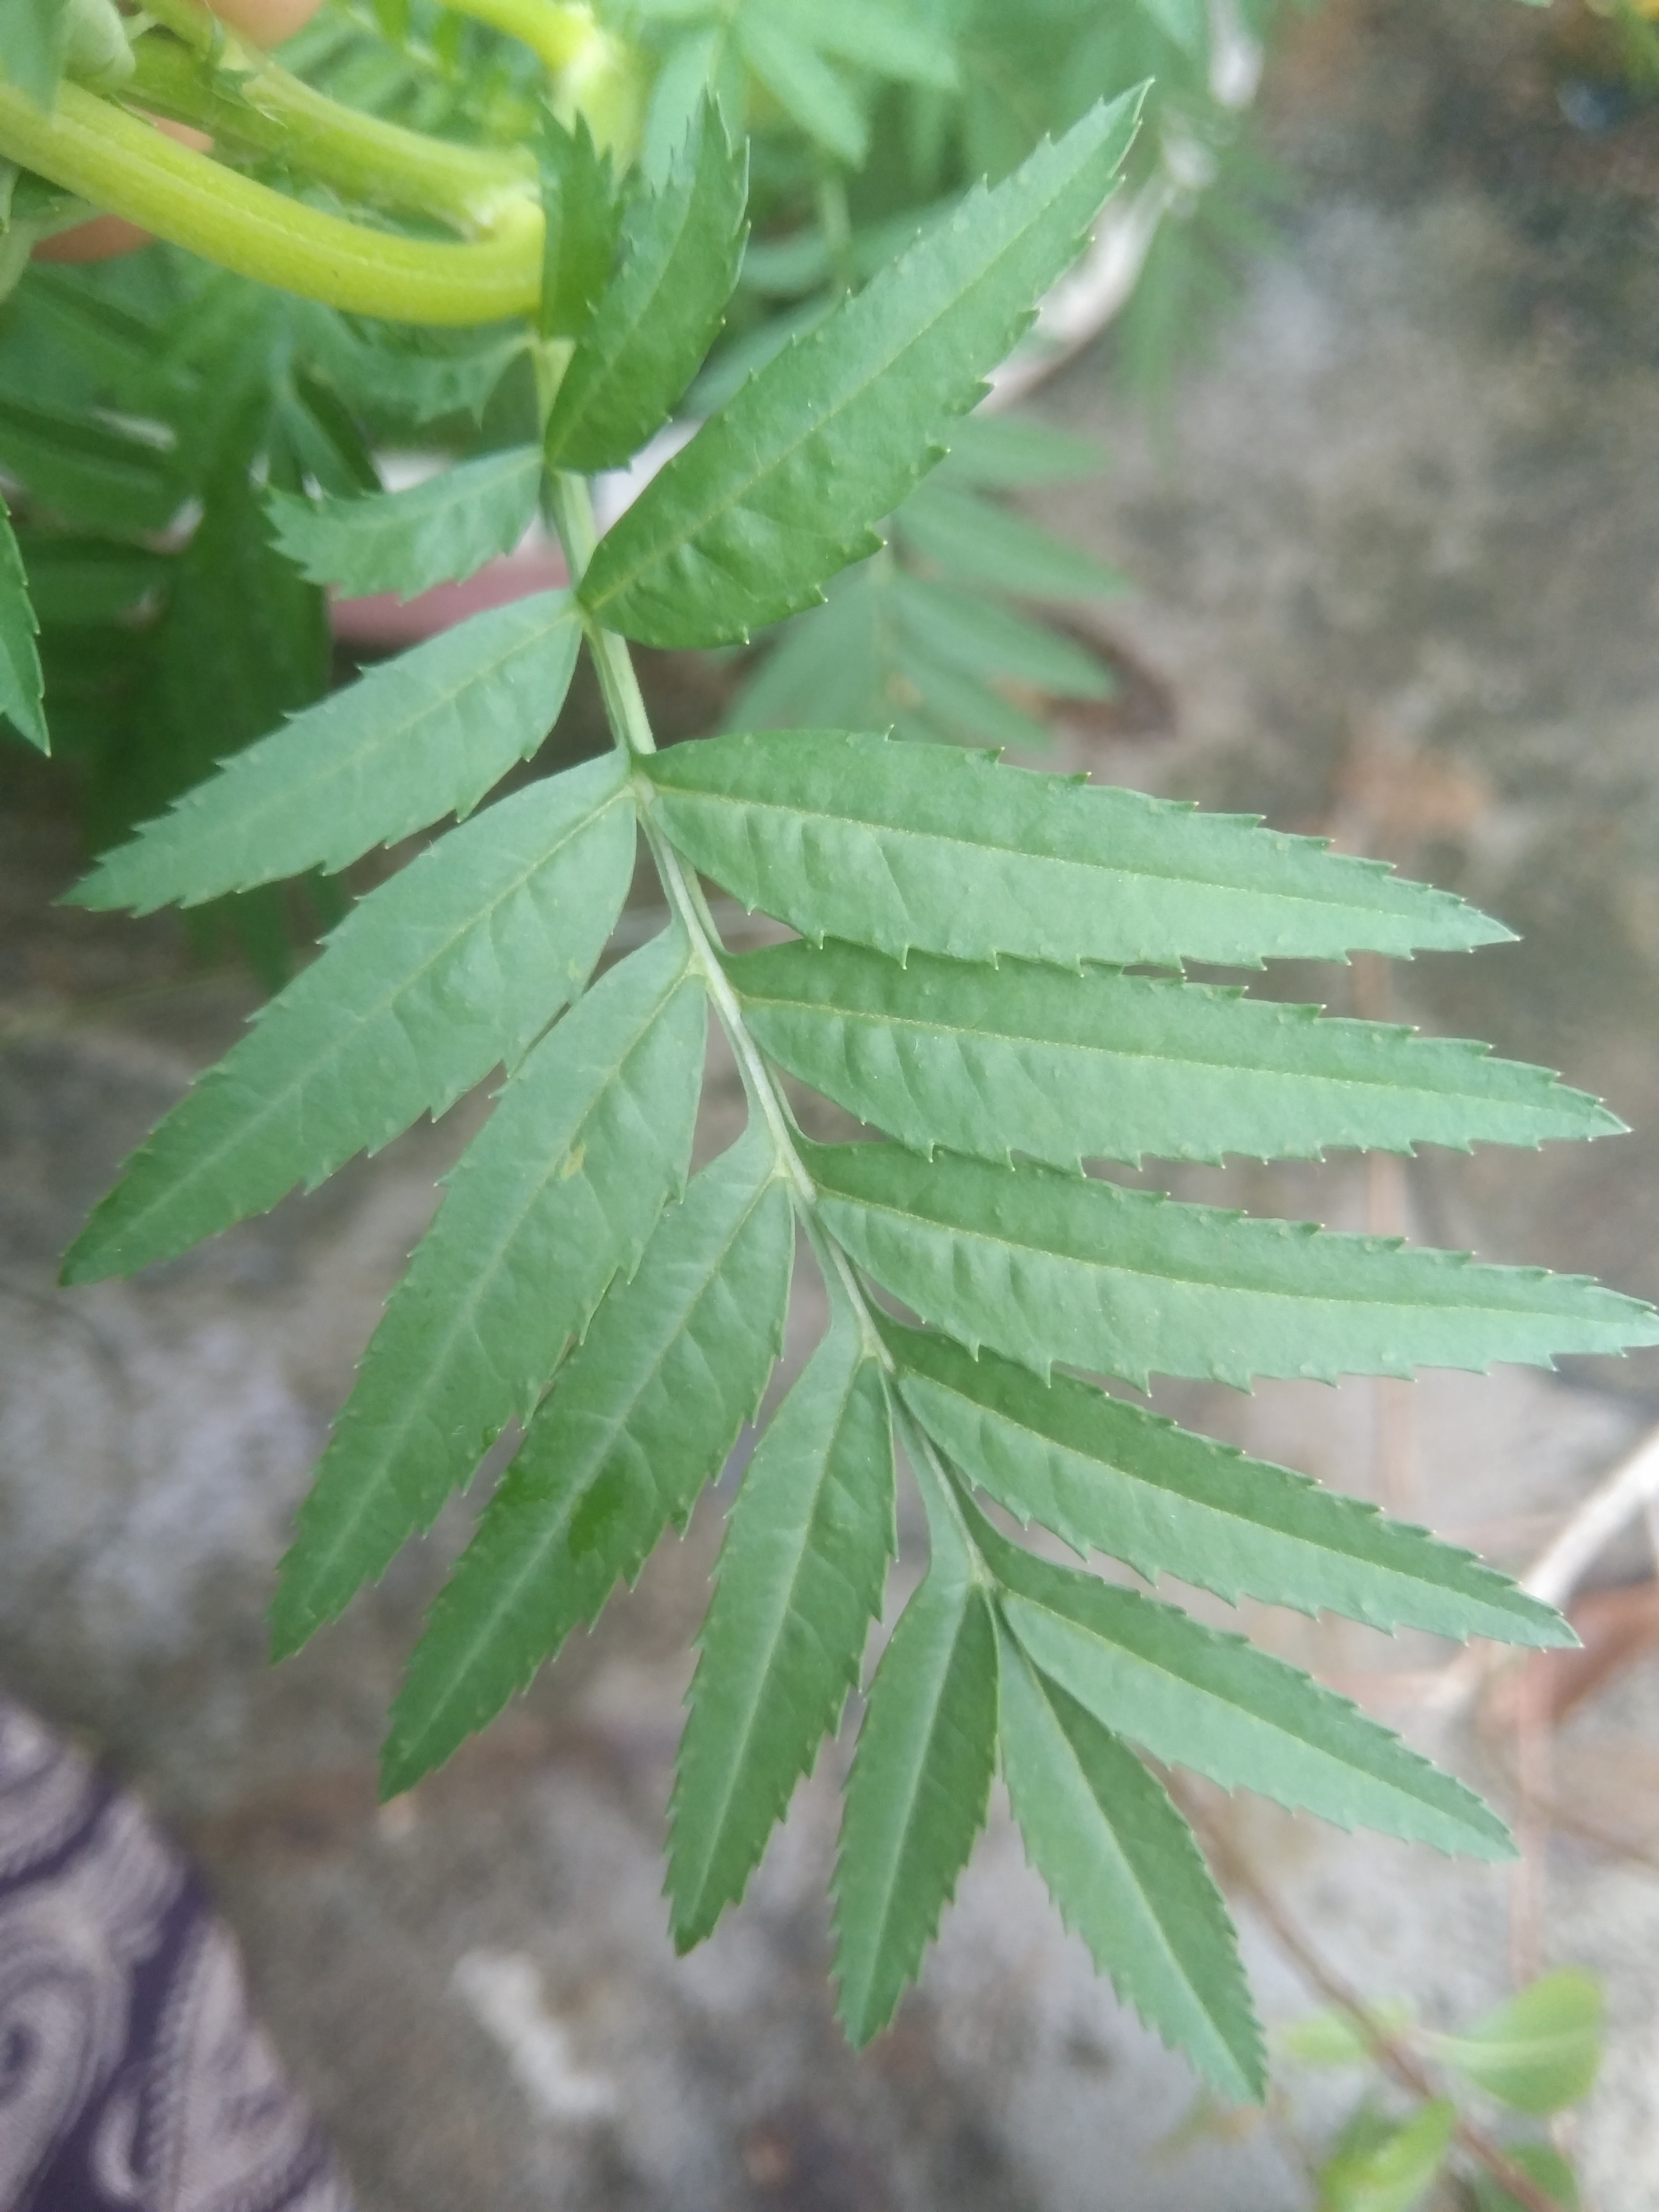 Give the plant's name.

marigold
